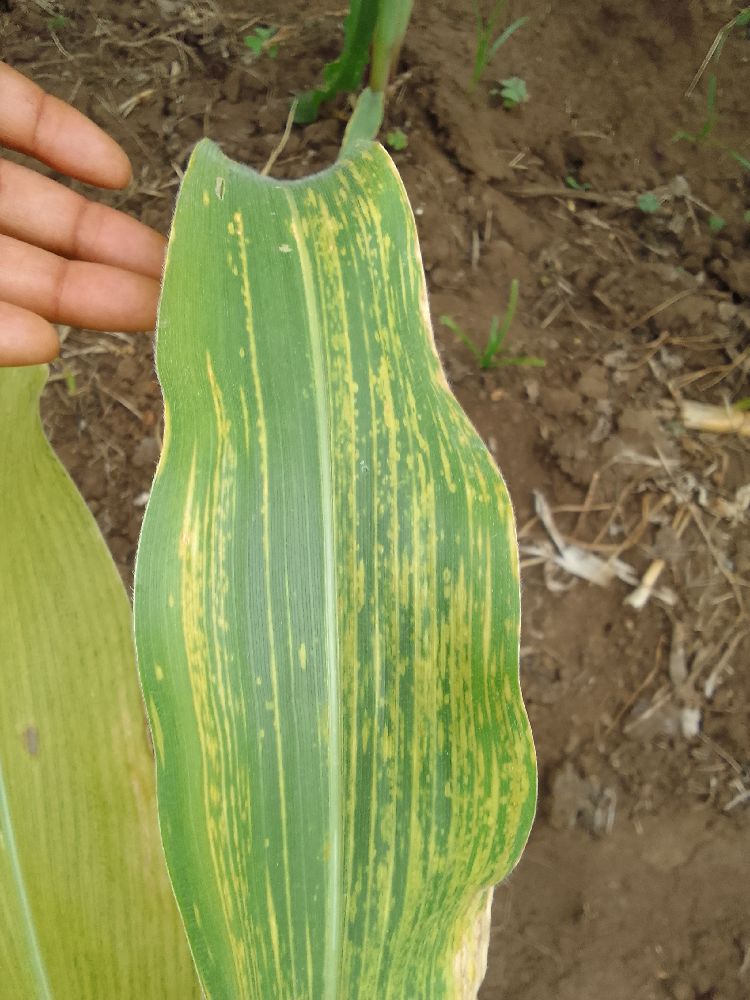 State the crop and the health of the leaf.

maize, maize lethal necrosis
